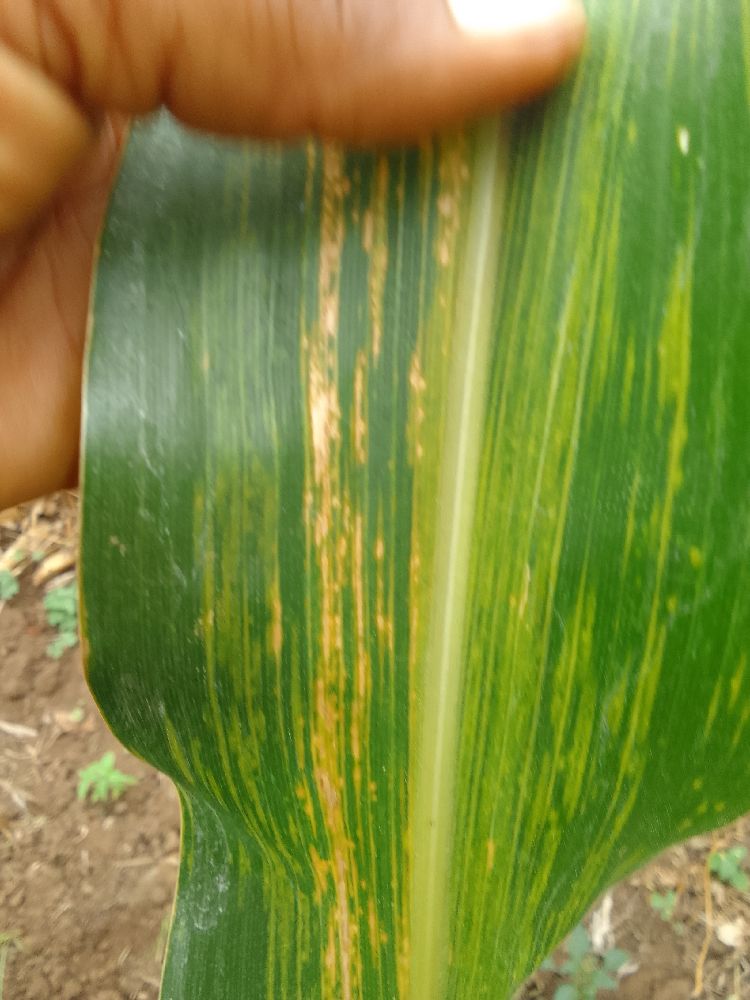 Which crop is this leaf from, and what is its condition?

maize, maize lethal necrosis
